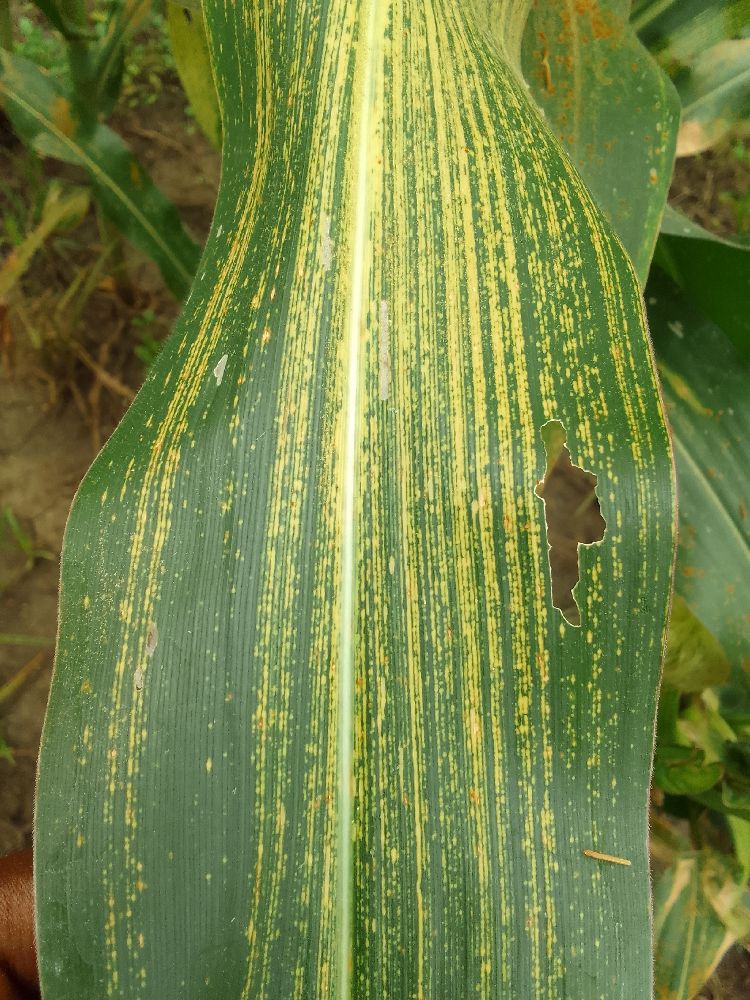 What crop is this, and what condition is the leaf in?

maize, maize streak virus
